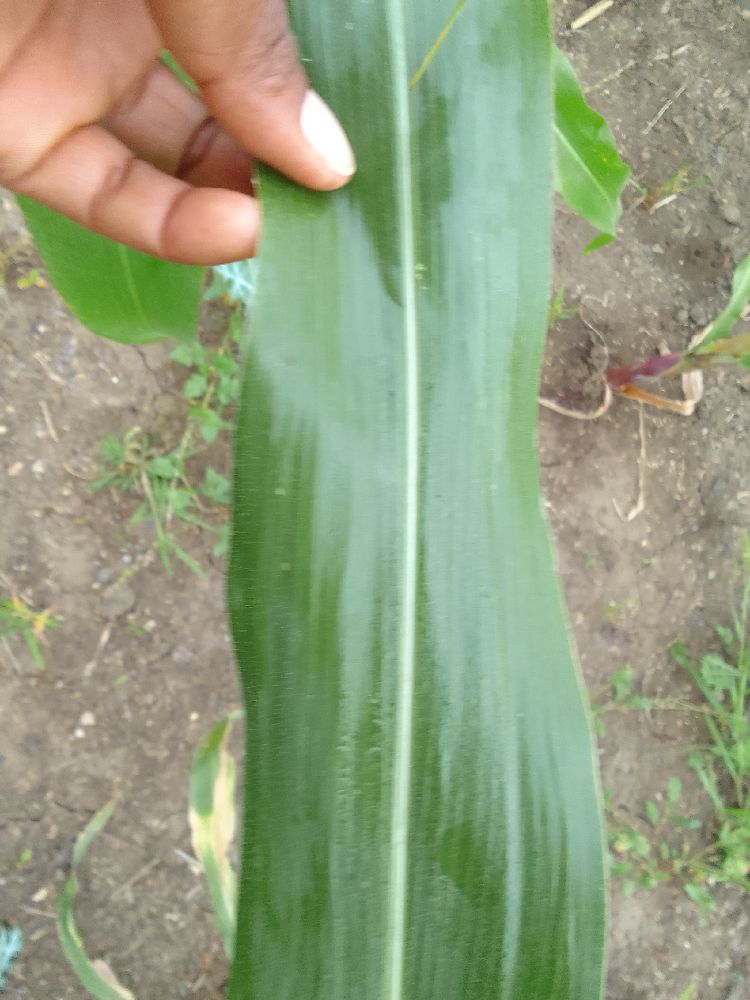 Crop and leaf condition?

maize, healthy
